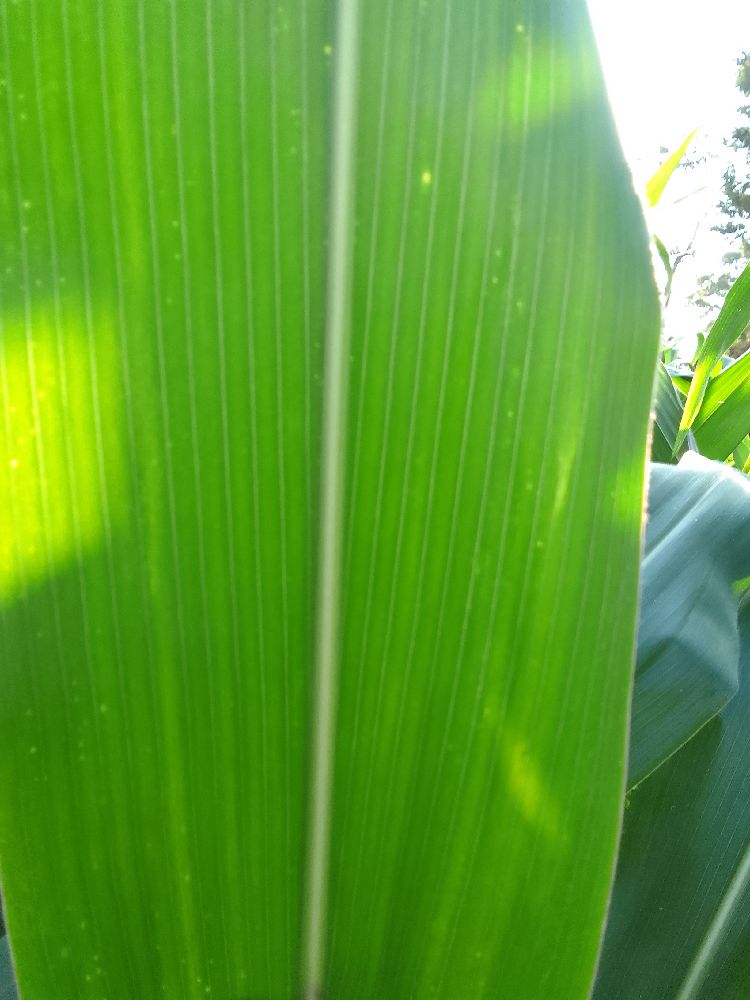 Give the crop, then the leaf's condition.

maize, healthy
